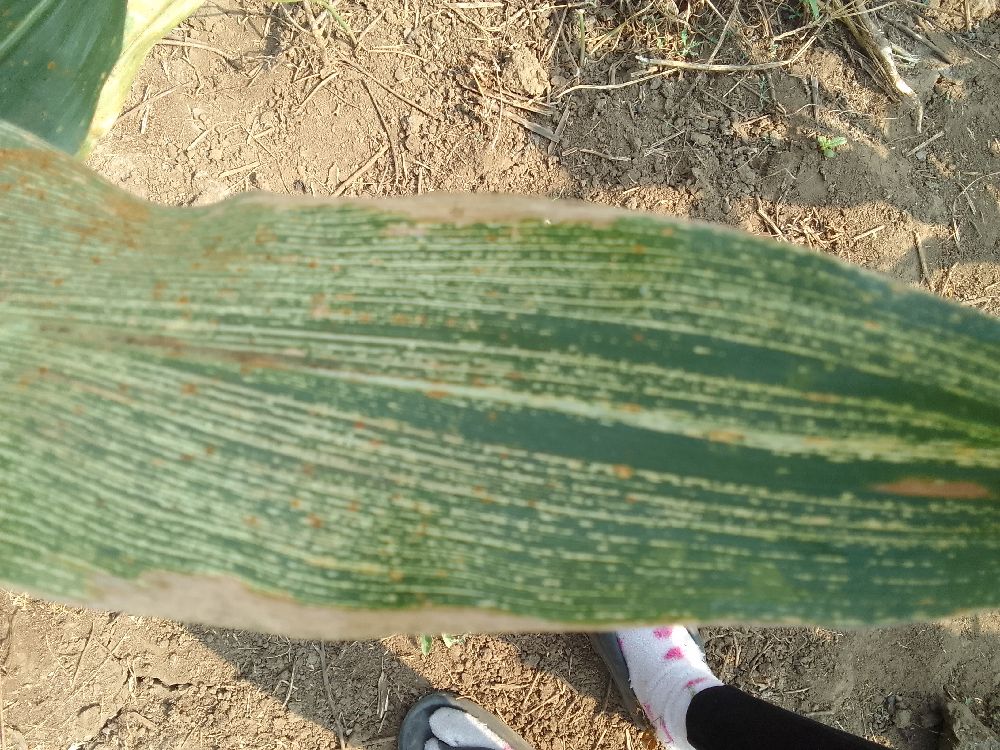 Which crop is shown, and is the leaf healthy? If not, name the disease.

maize, maize streak virus
